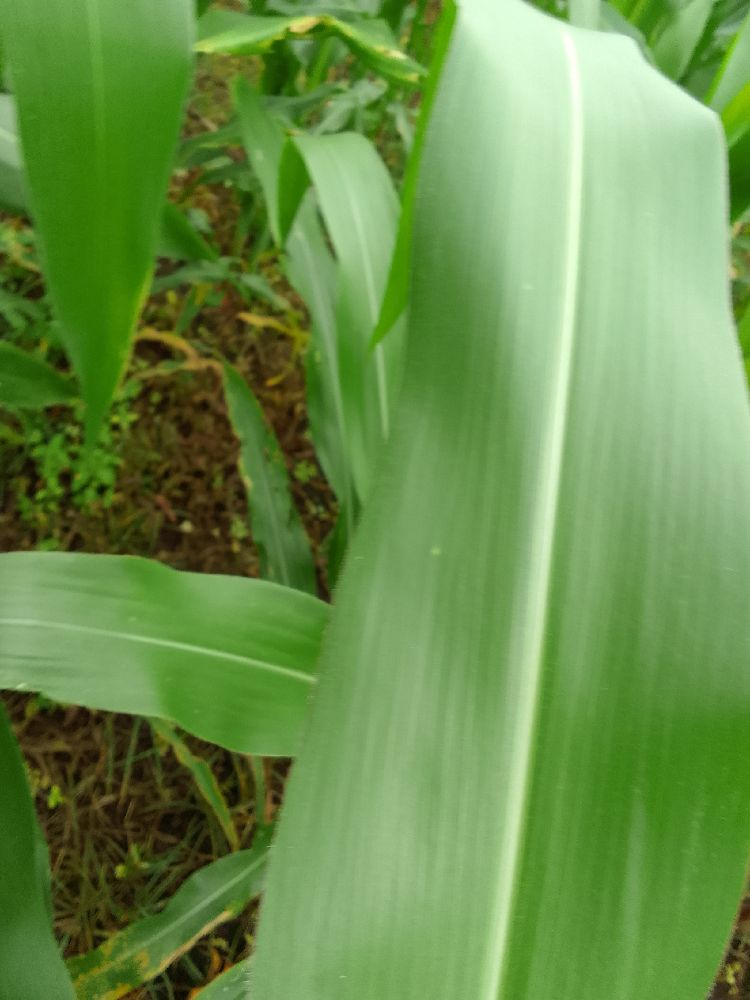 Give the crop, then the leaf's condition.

maize, healthy
